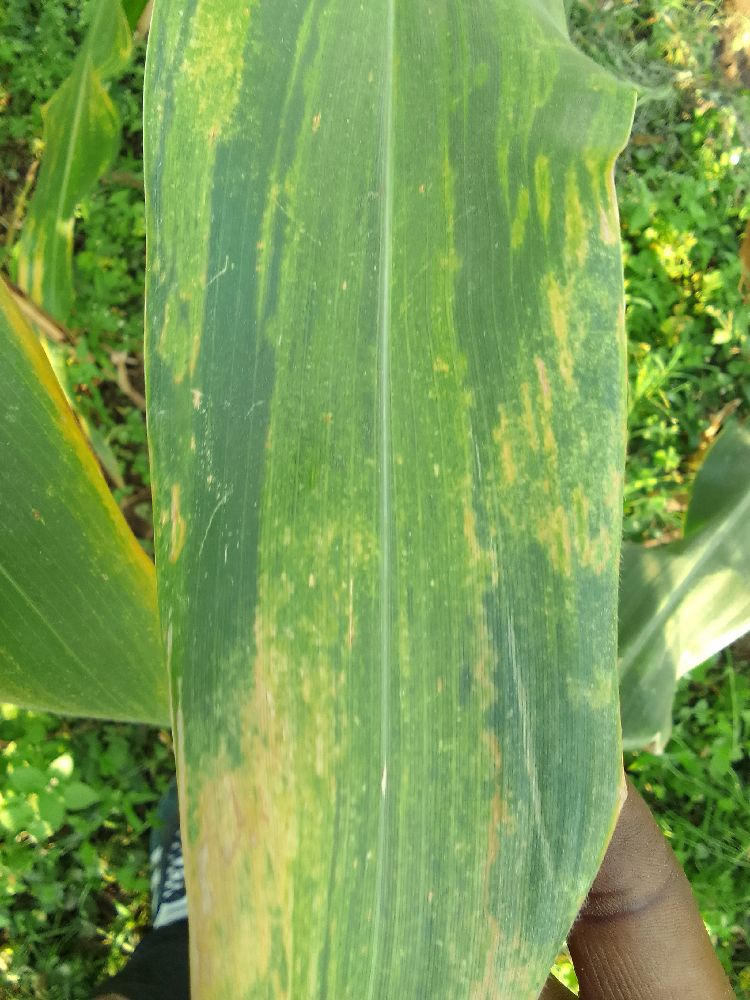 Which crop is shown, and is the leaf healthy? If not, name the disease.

maize, maize lethal necrosis
